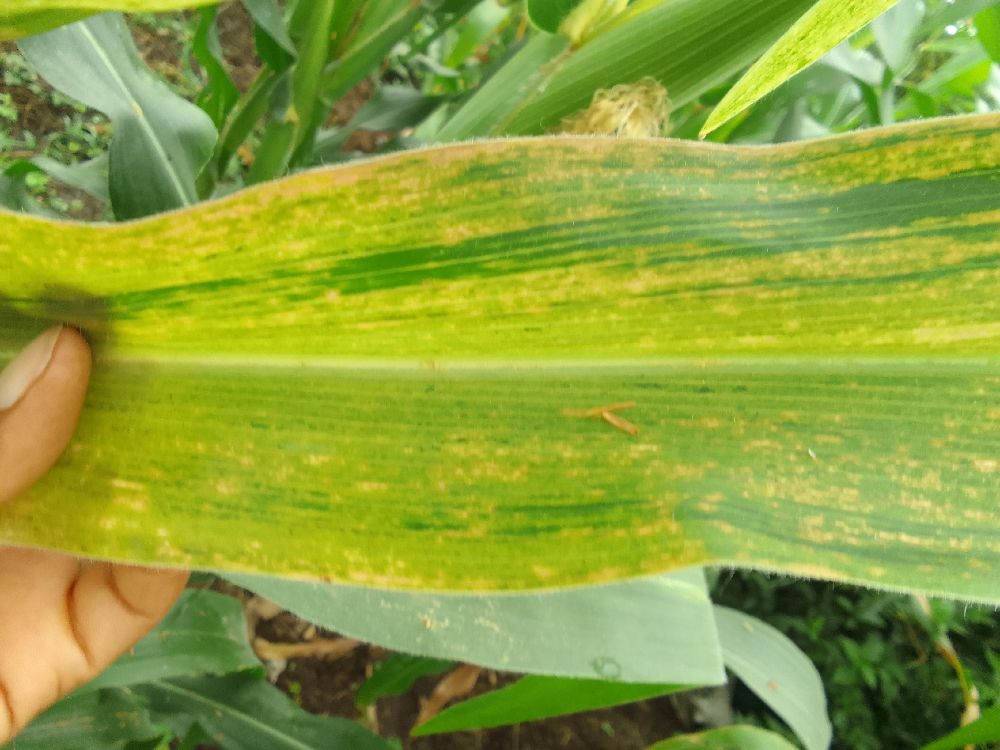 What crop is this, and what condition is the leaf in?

maize, maize lethal necrosis
